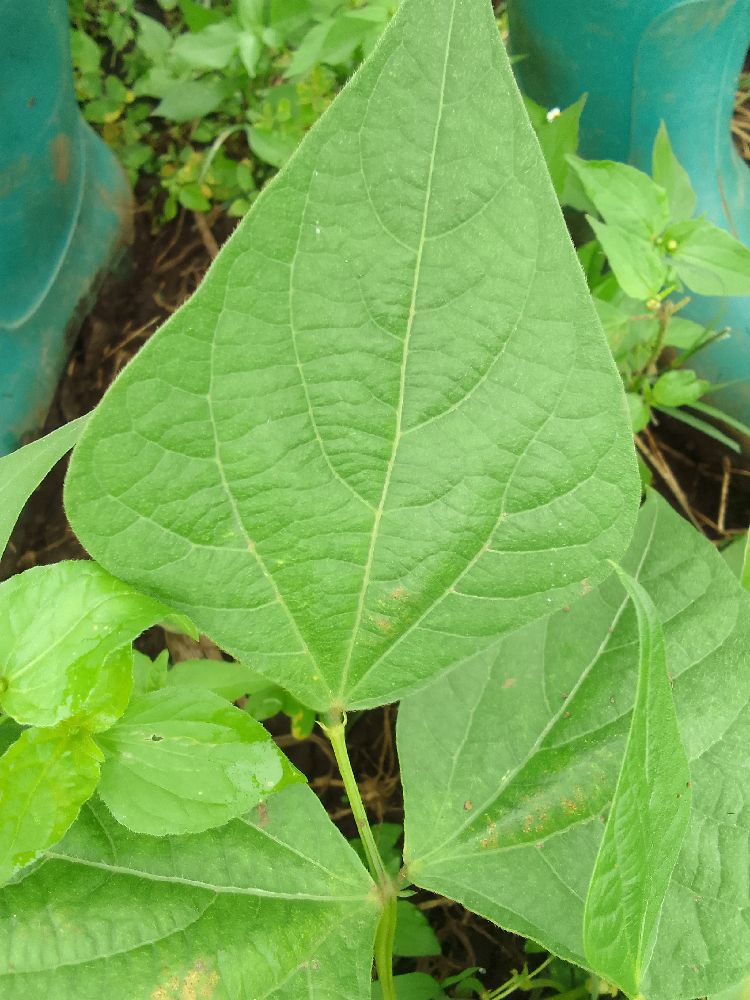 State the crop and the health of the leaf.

common bean, healthy
